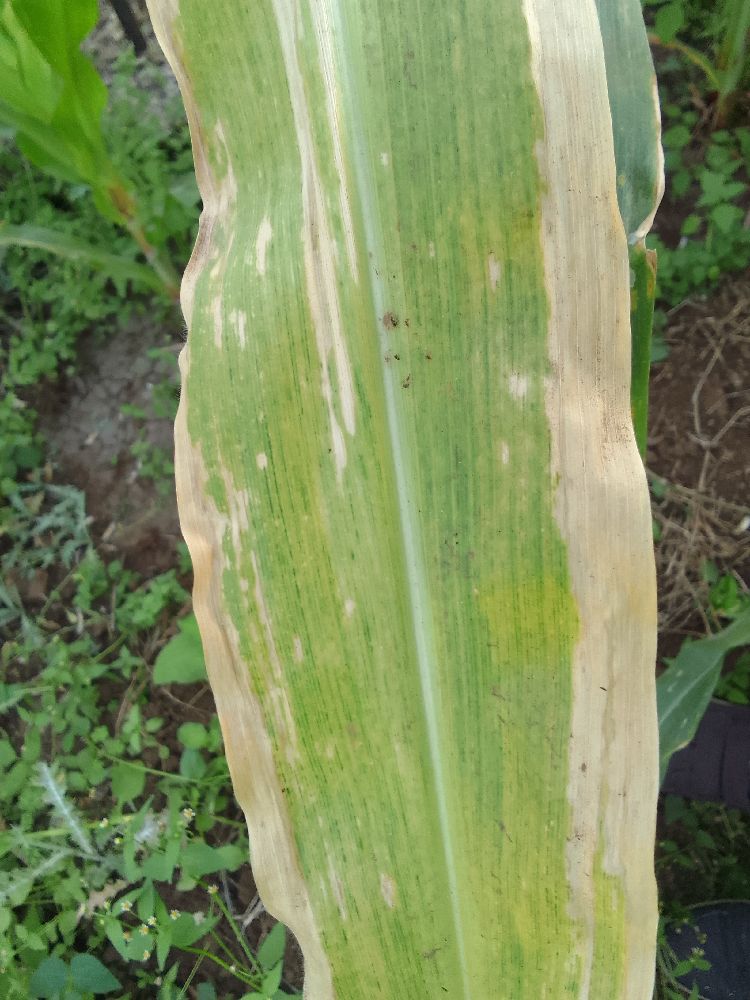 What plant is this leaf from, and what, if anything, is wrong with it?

maize, maize lethal necrosis
